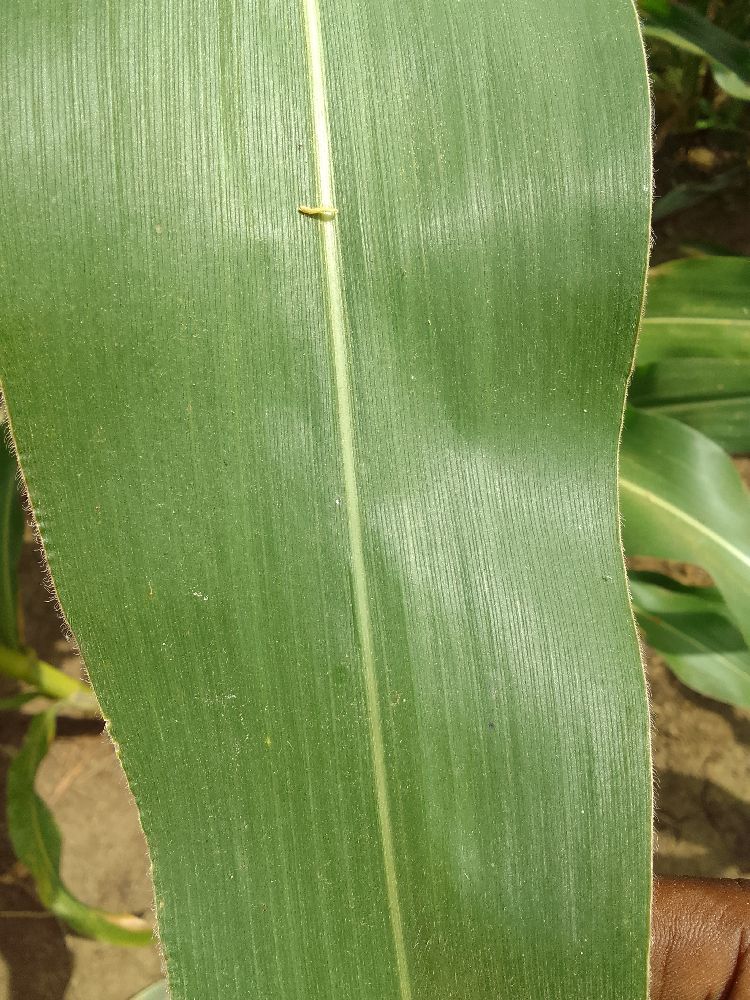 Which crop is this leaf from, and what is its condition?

maize, healthy
